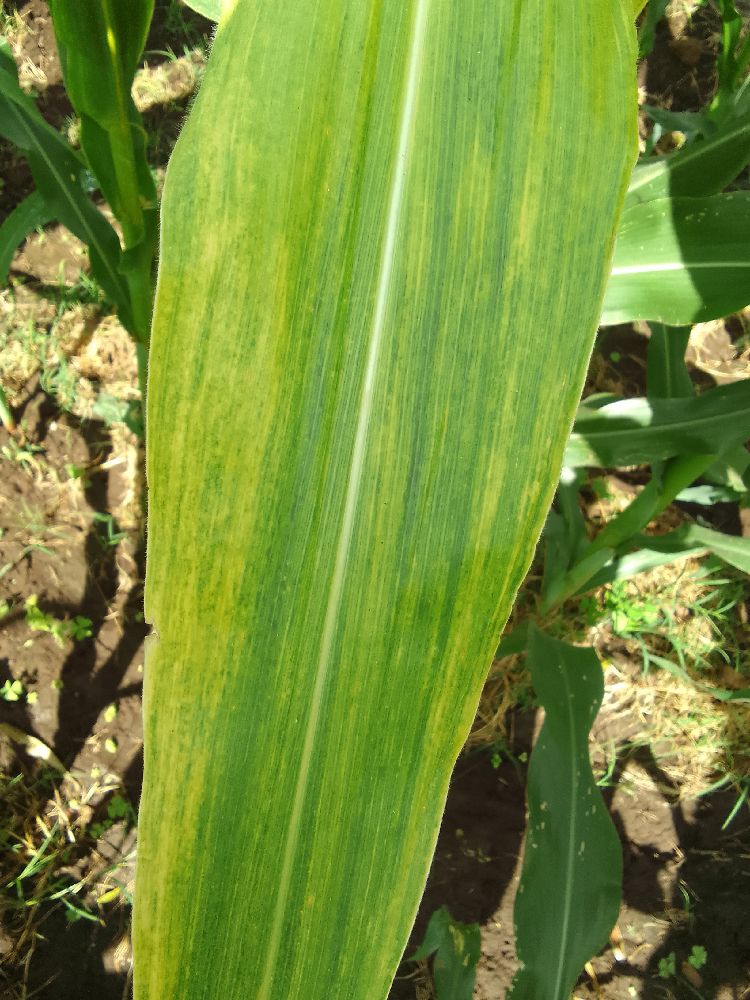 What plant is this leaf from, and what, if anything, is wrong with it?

maize, maize lethal necrosis
